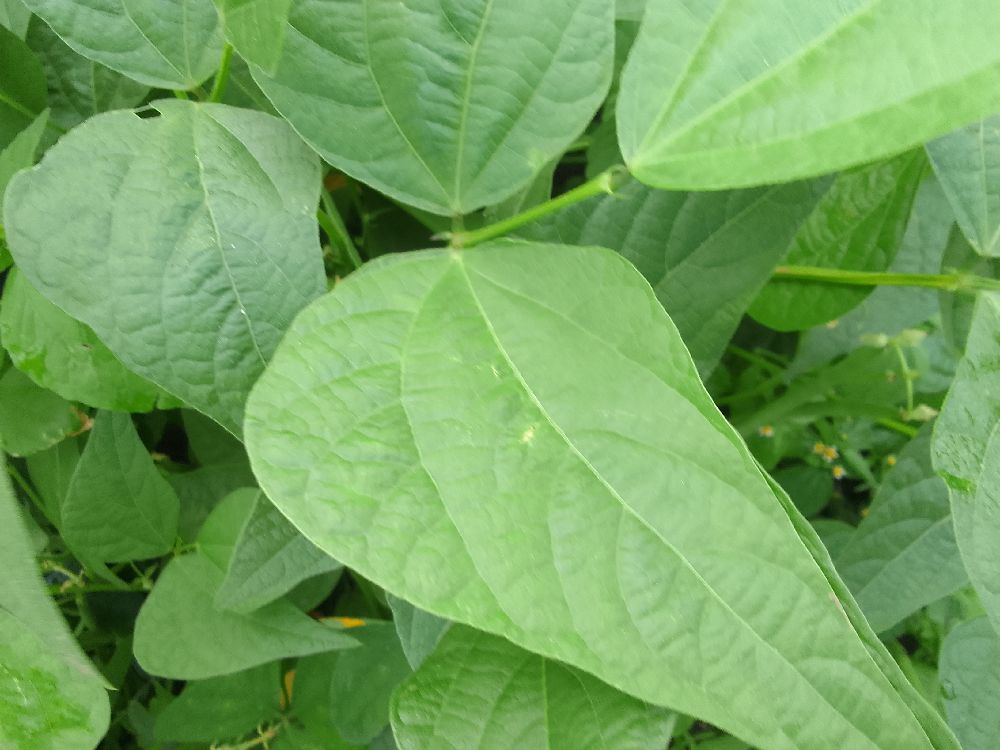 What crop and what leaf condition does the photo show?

common bean, healthy
